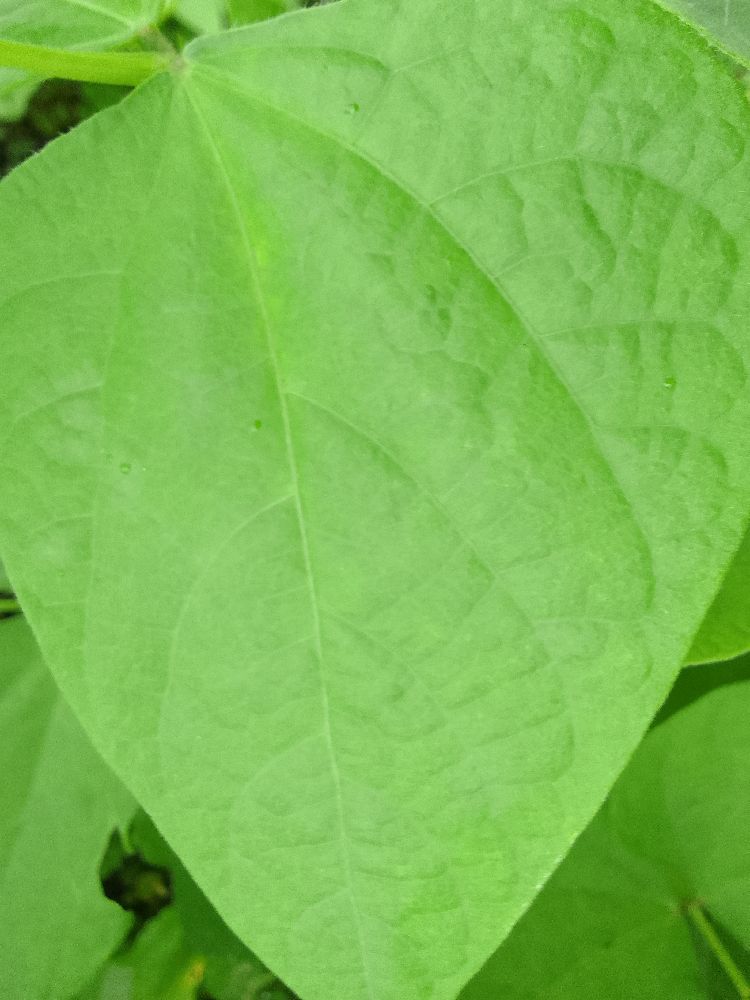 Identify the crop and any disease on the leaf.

common bean, healthy
